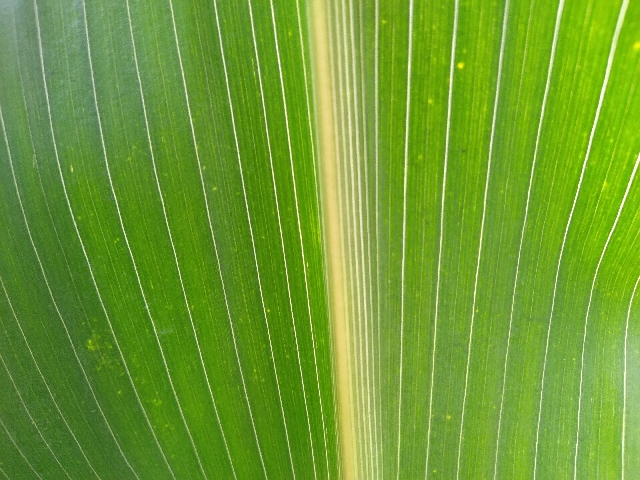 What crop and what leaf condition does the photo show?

maize, healthy
